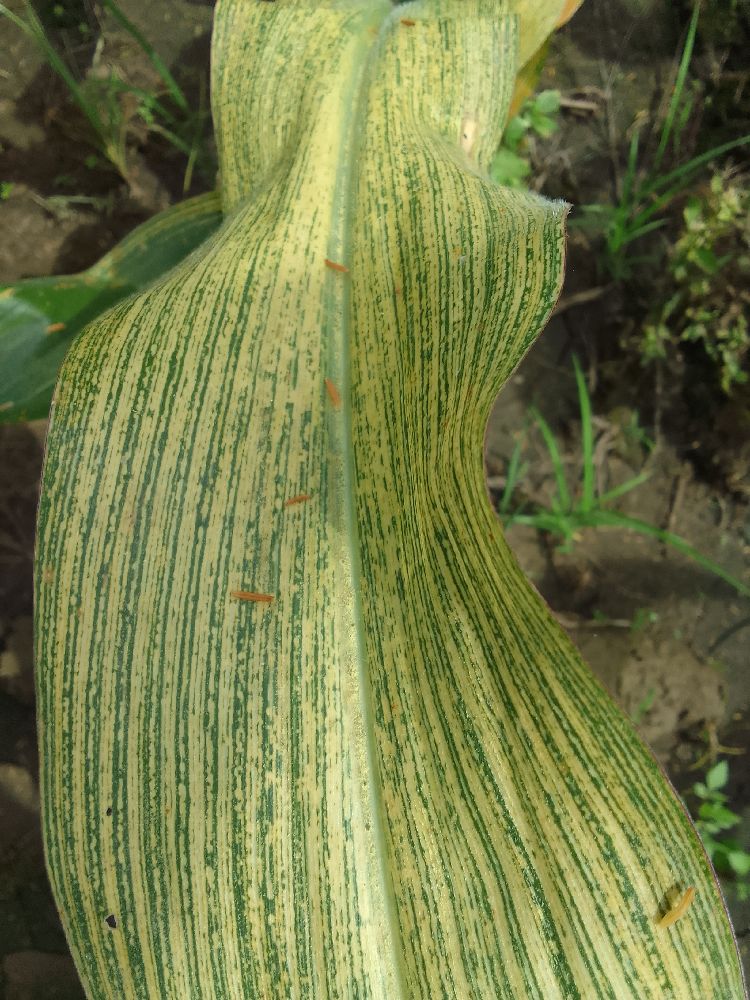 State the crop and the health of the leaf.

maize, maize streak virus
